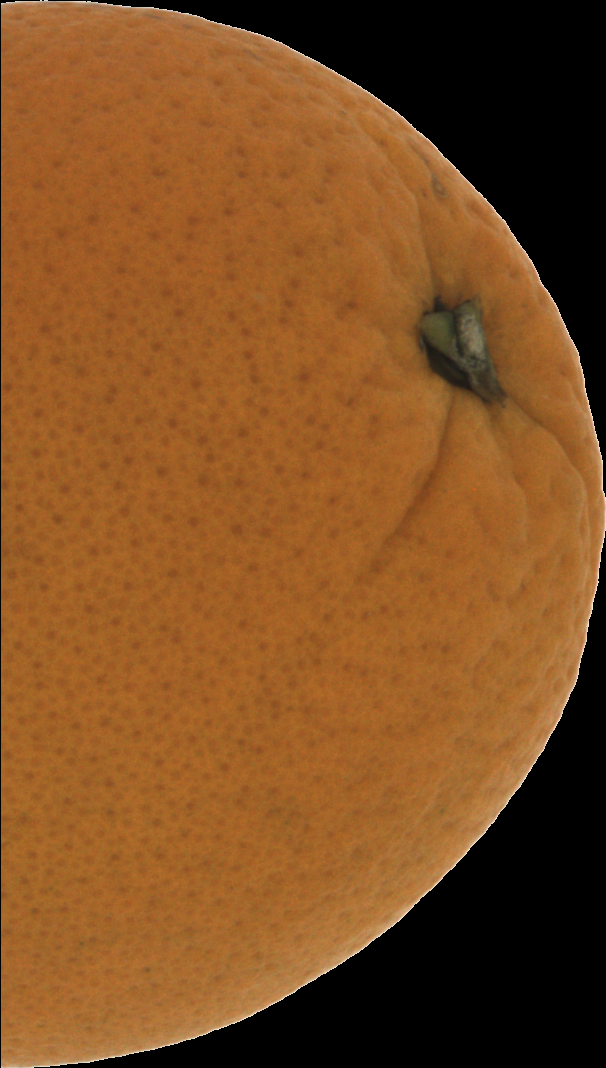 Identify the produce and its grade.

orange, good
